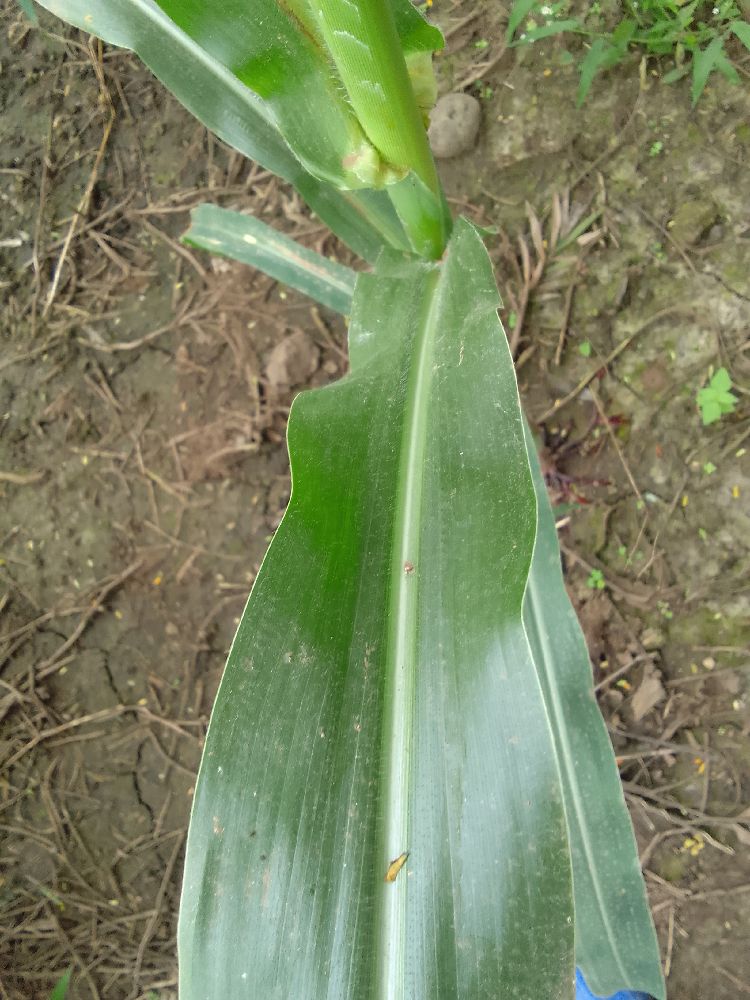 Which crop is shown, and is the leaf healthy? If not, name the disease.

maize, healthy
